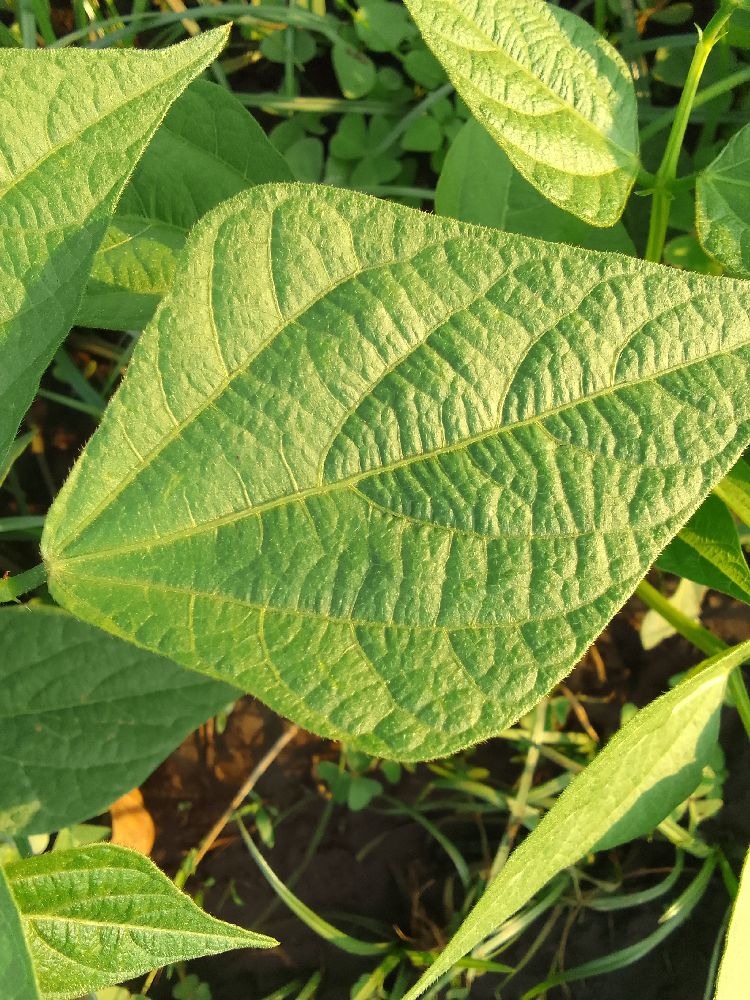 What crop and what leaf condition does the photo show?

common bean, healthy
